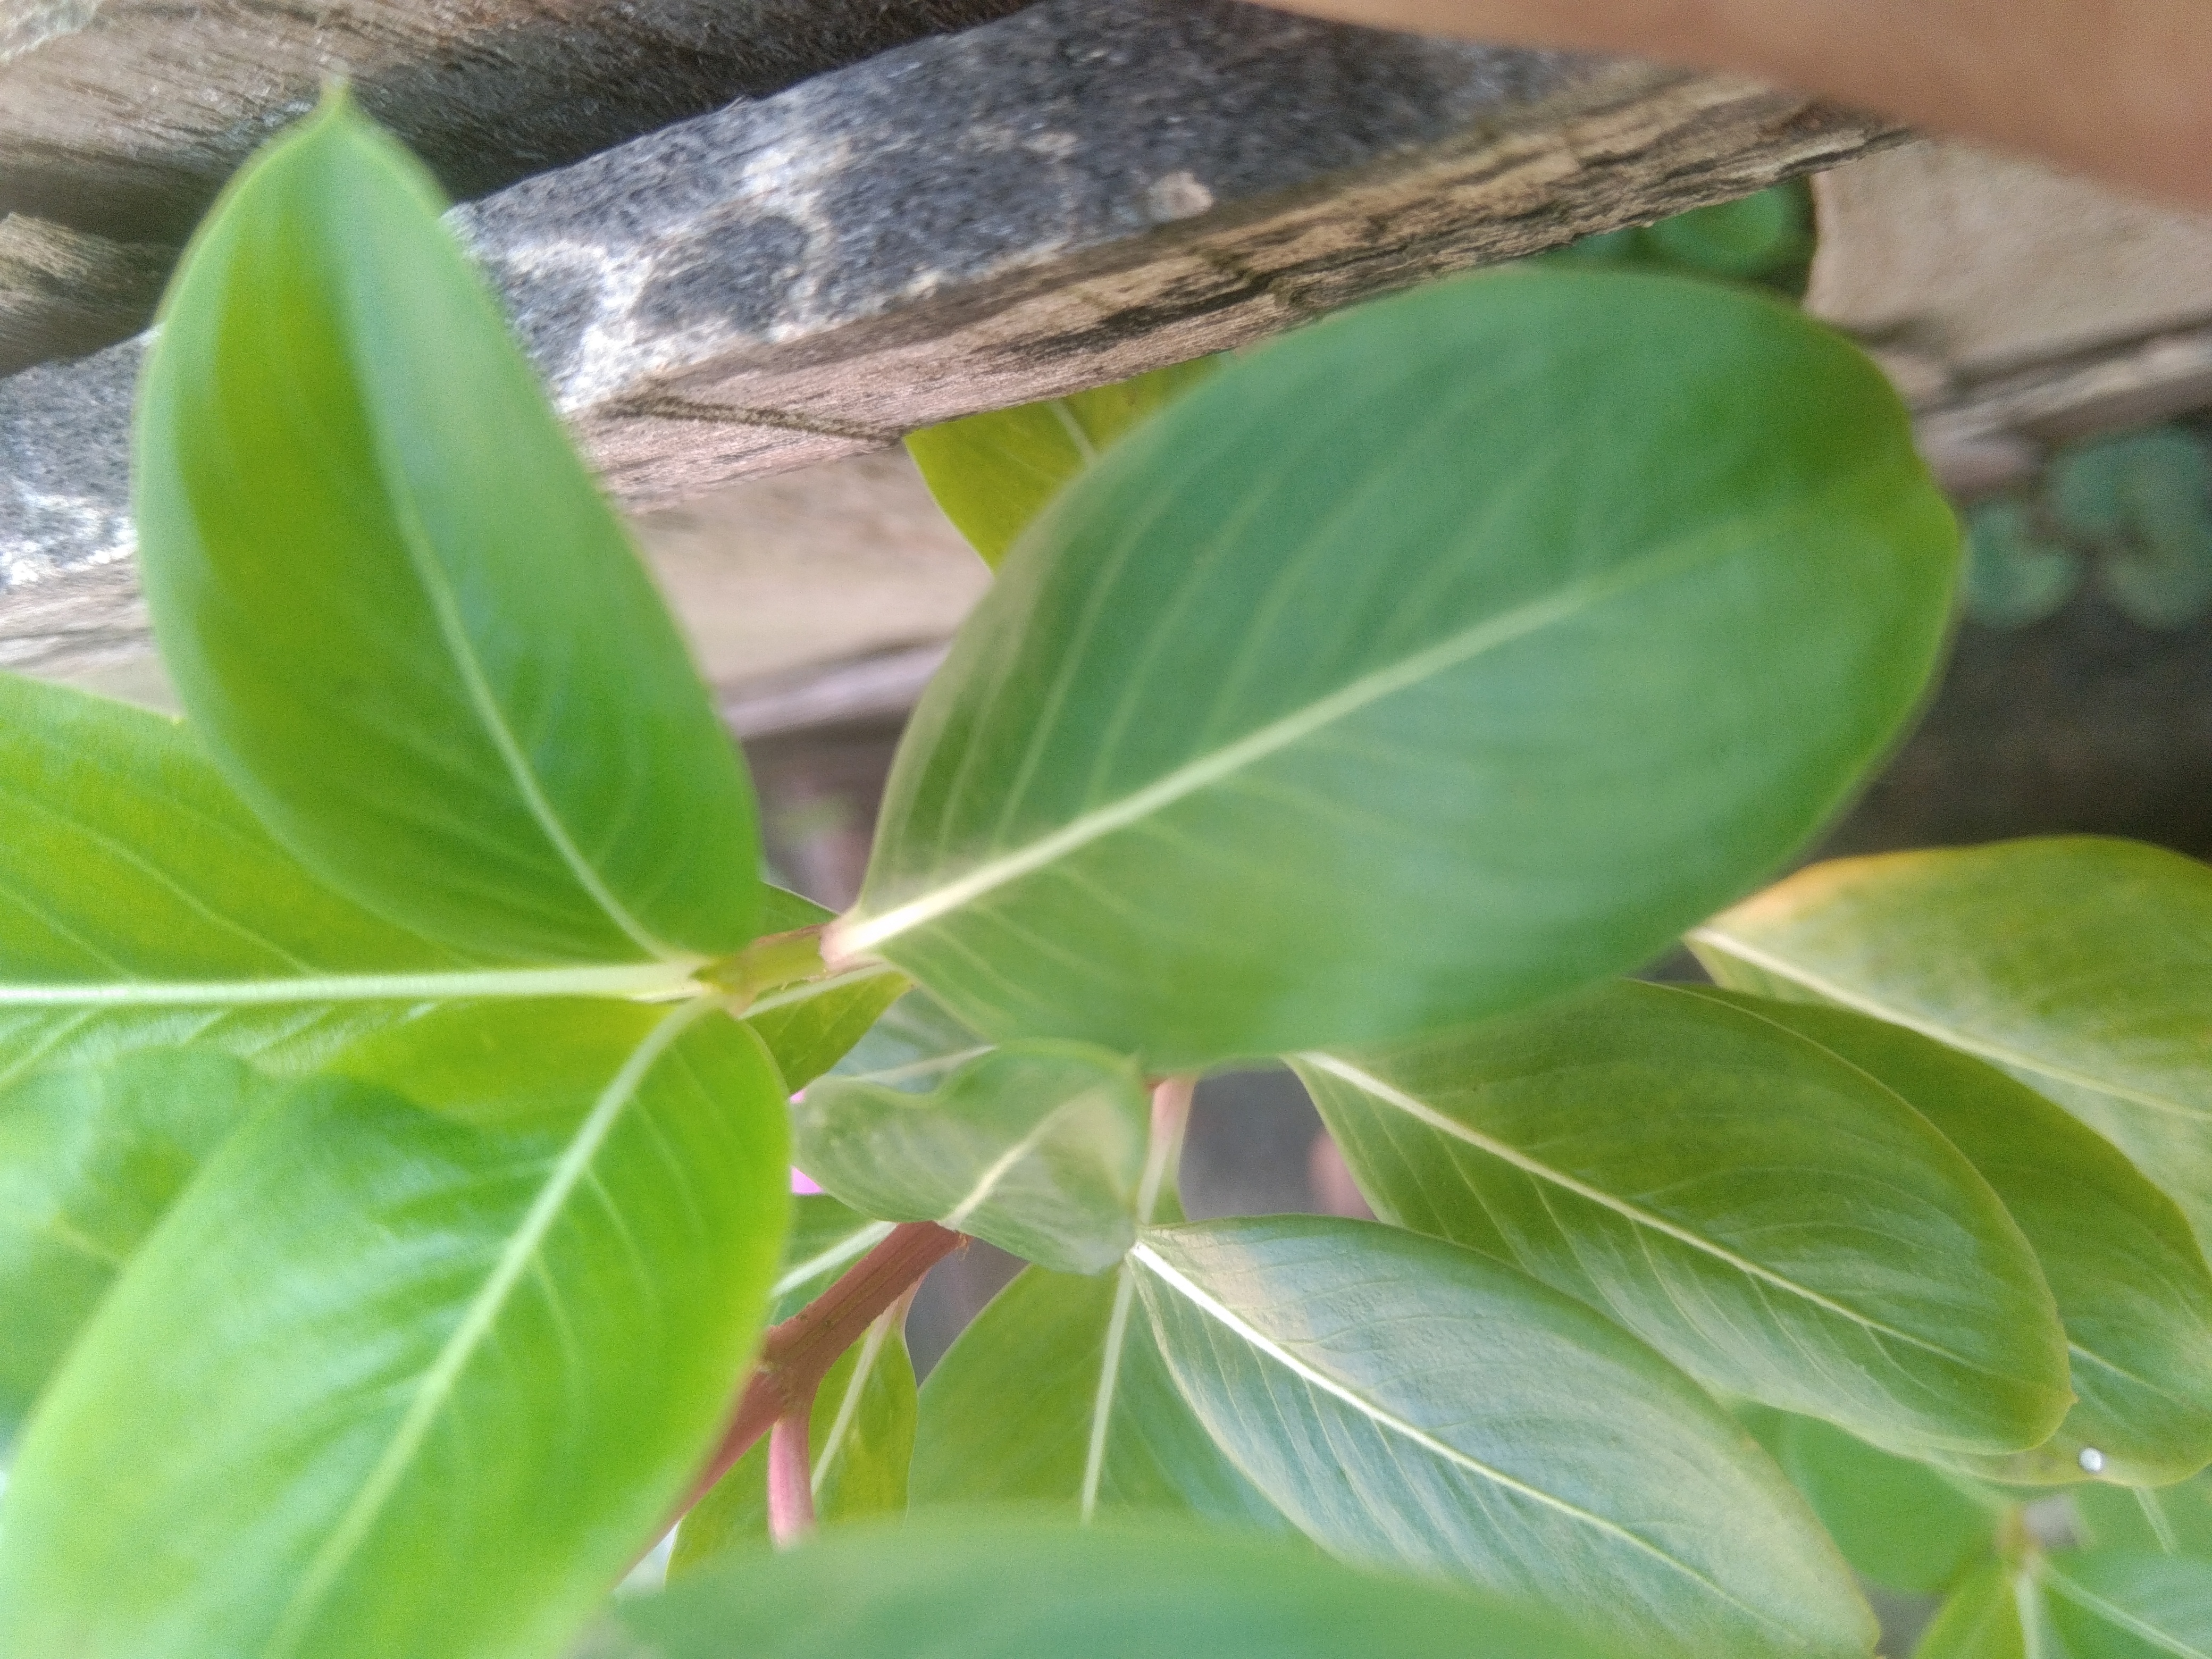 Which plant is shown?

rose periwinkle
